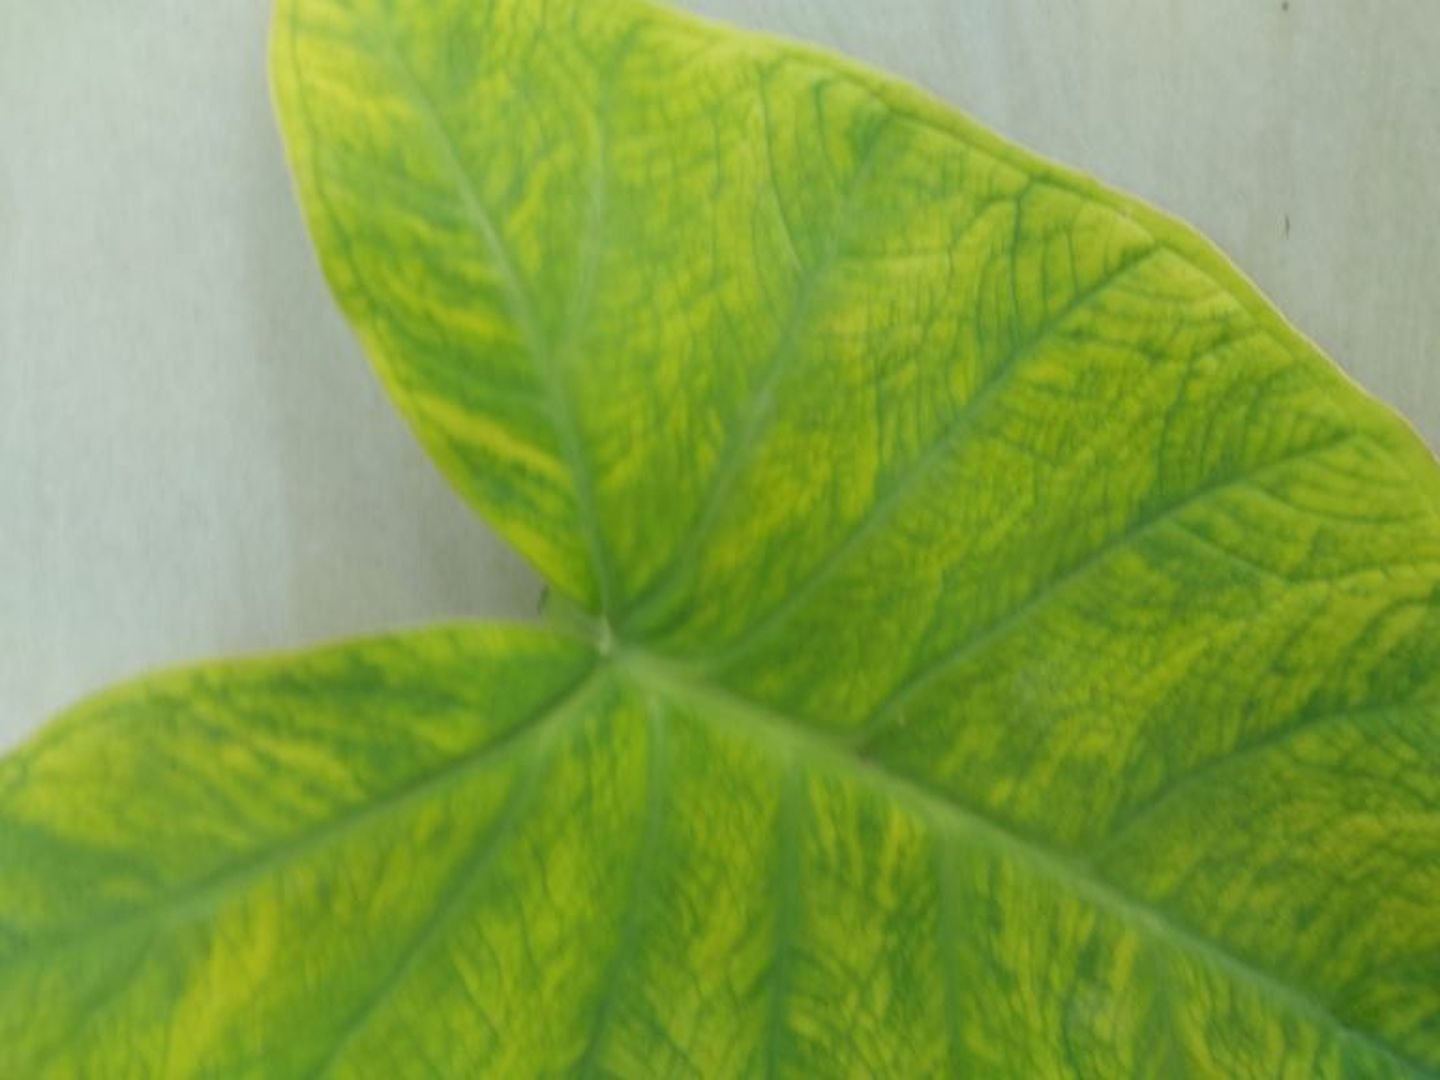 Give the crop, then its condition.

taro, mosaic
